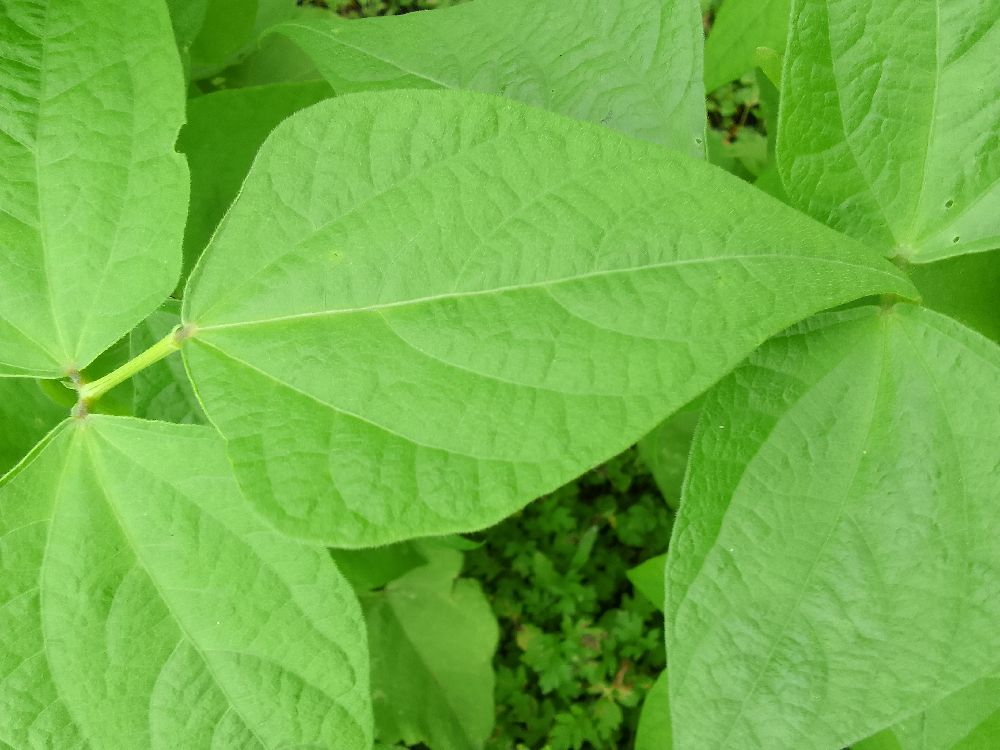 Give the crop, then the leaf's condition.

common bean, healthy
